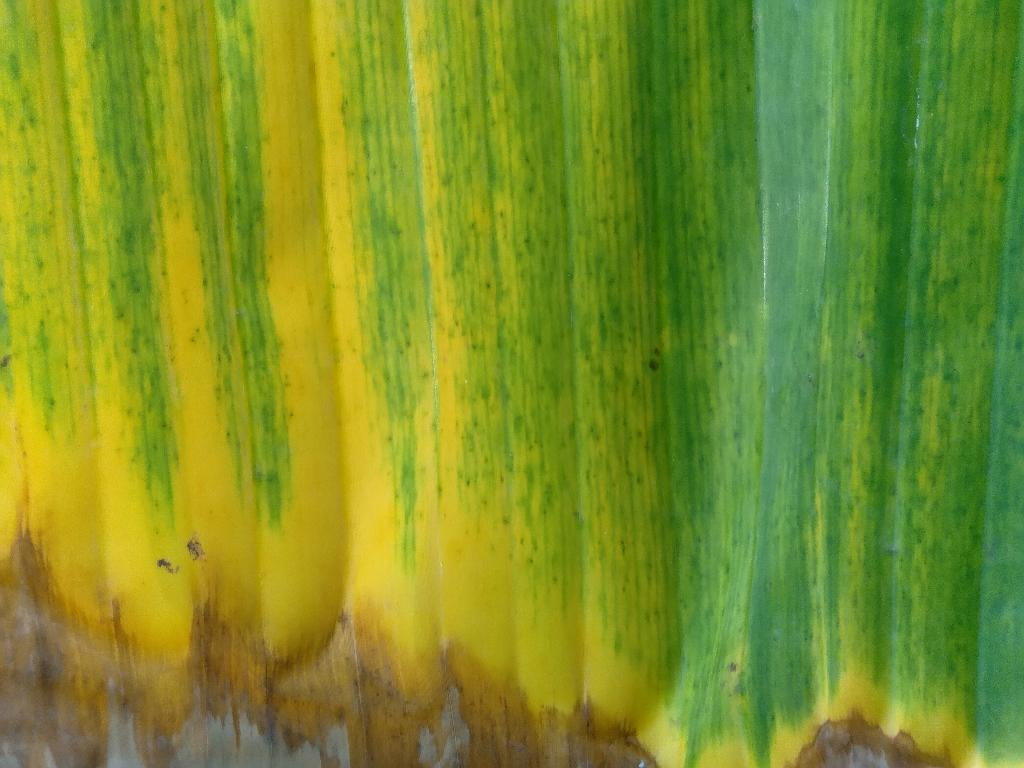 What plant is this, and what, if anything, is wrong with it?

banana, fusarium wilt race 1
